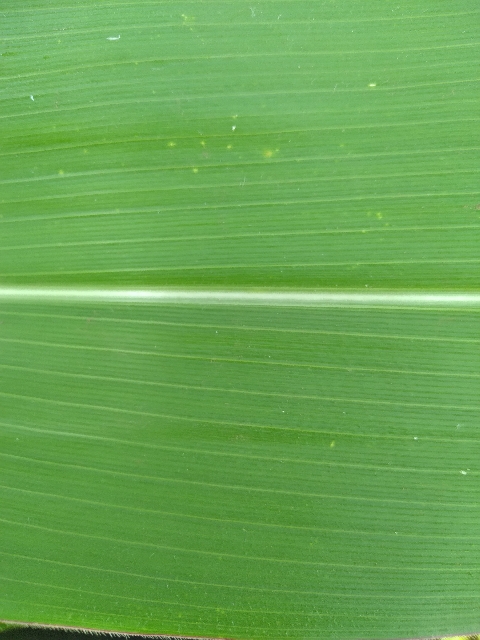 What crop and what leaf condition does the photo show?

maize, healthy
